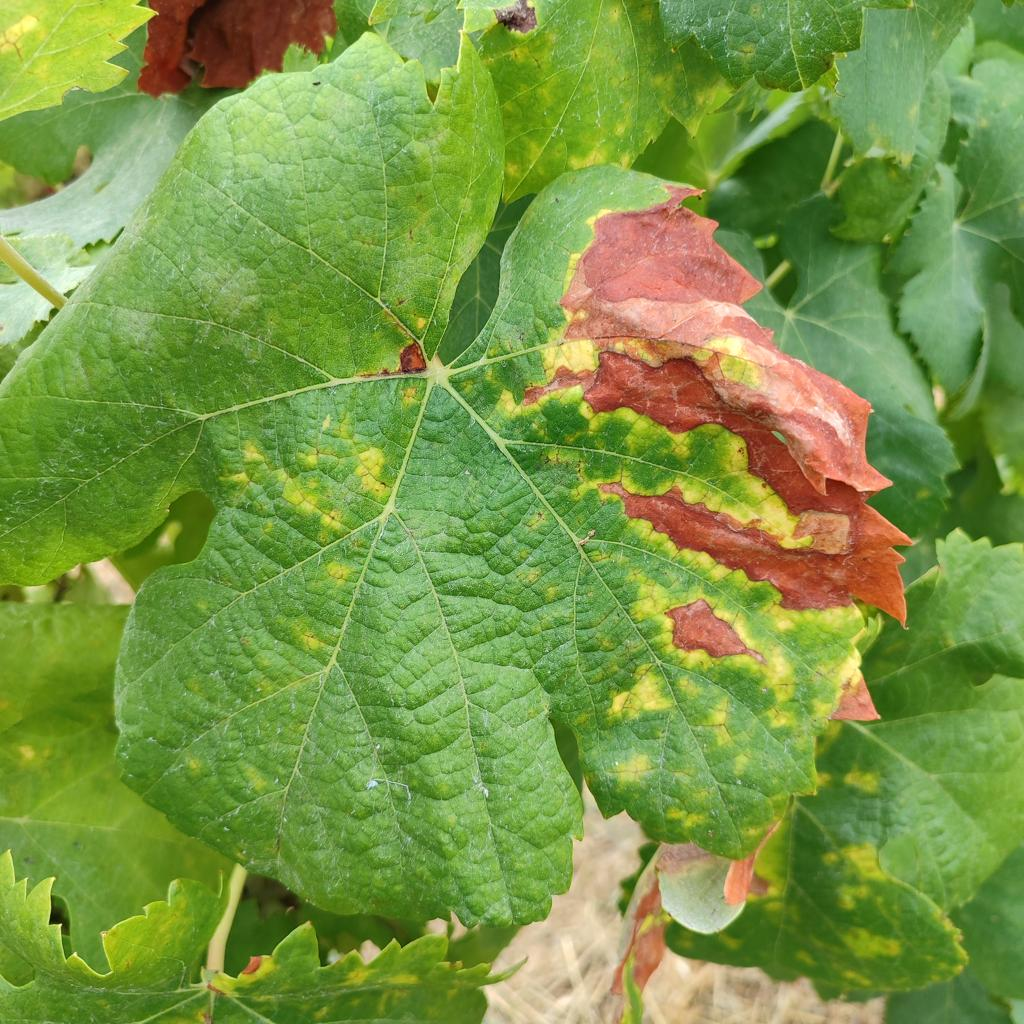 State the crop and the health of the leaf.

grapevine, esca complex
